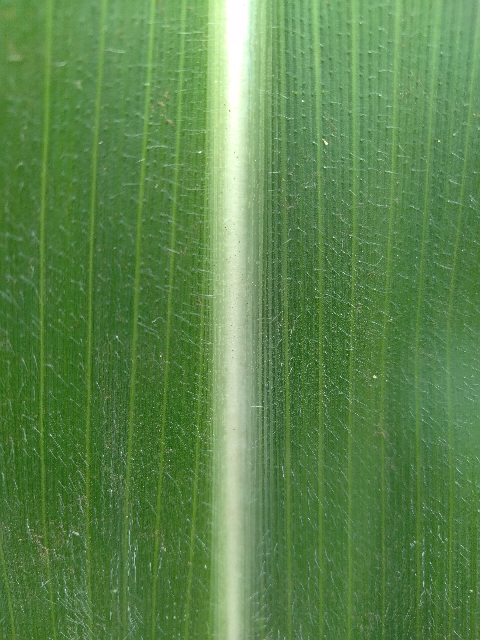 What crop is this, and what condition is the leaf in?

maize, healthy
